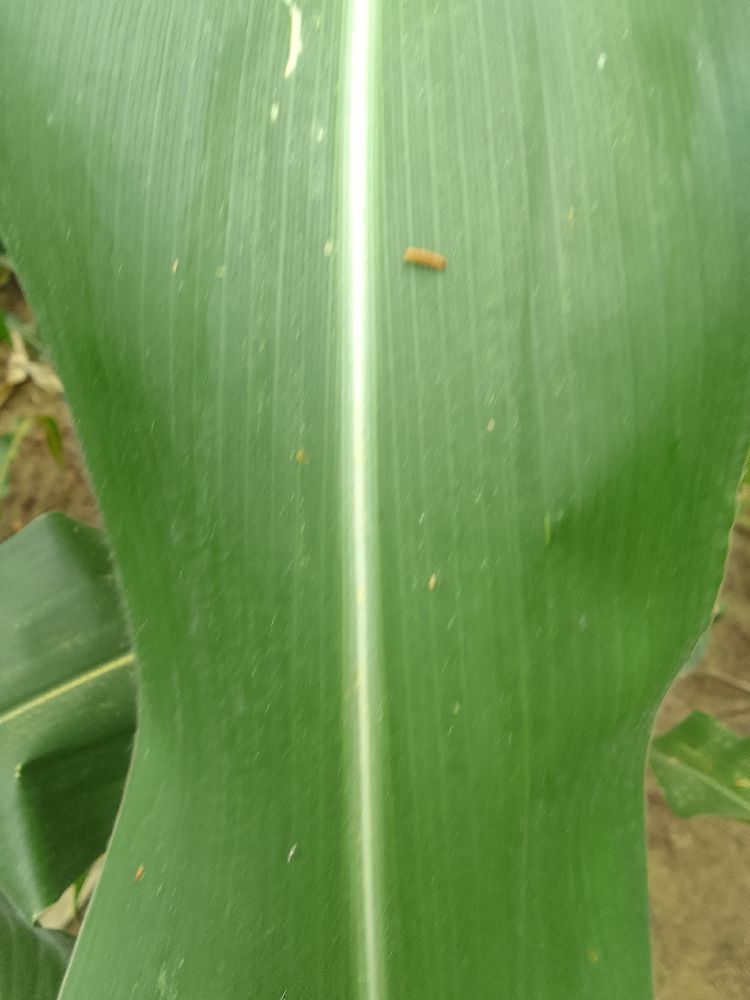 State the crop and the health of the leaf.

maize, healthy
